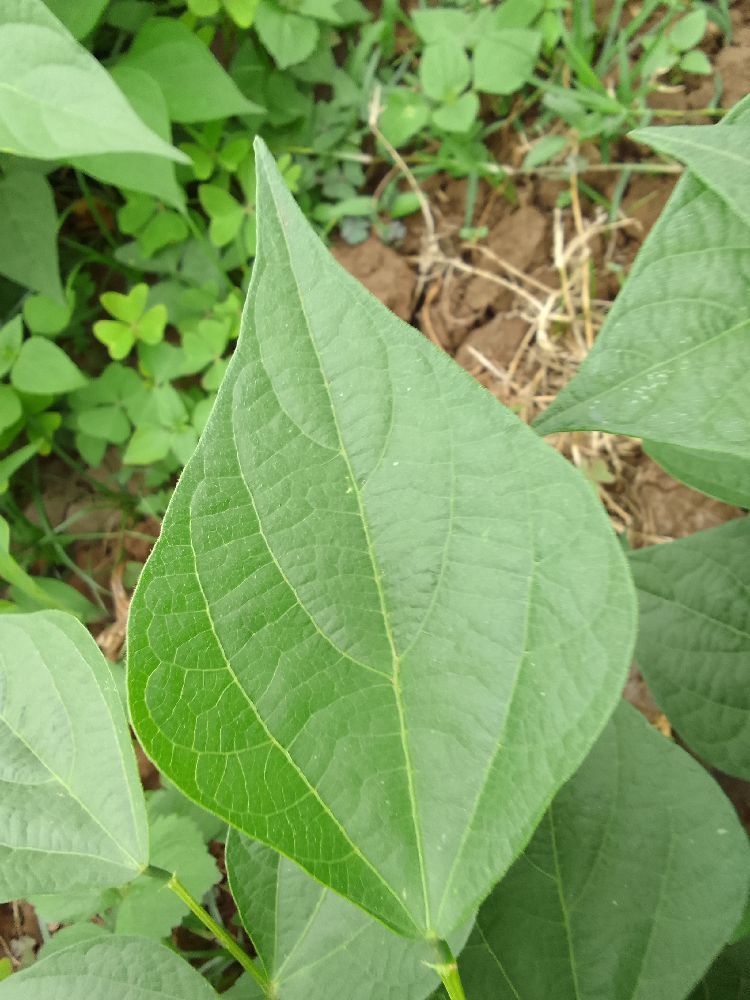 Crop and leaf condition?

common bean, healthy
